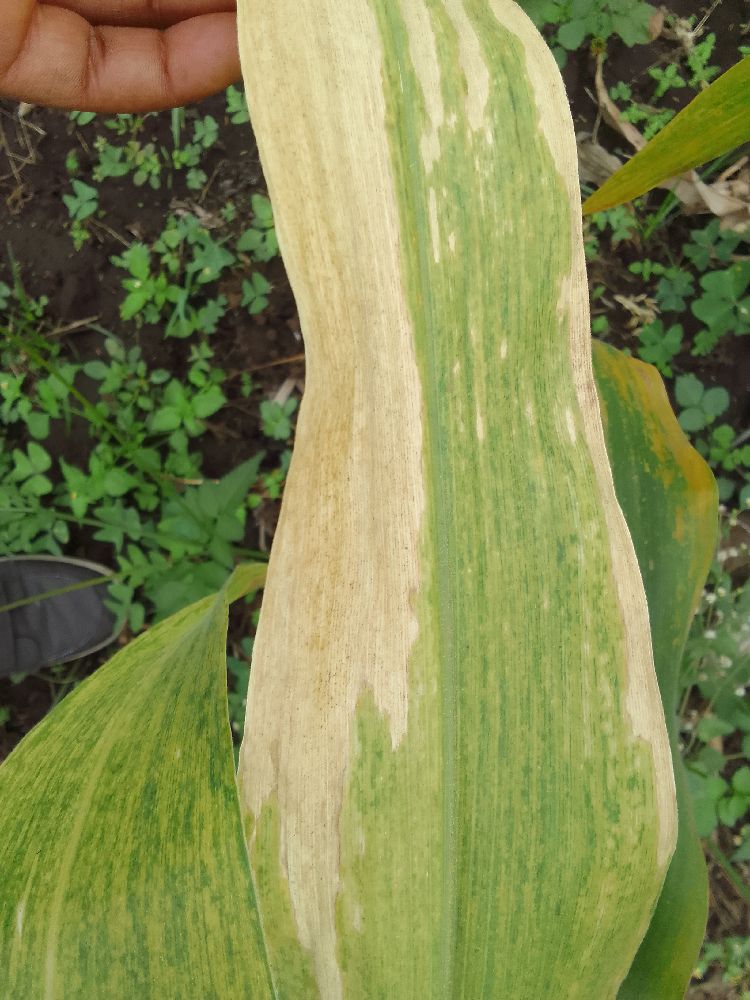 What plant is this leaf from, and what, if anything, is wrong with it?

maize, maize lethal necrosis
